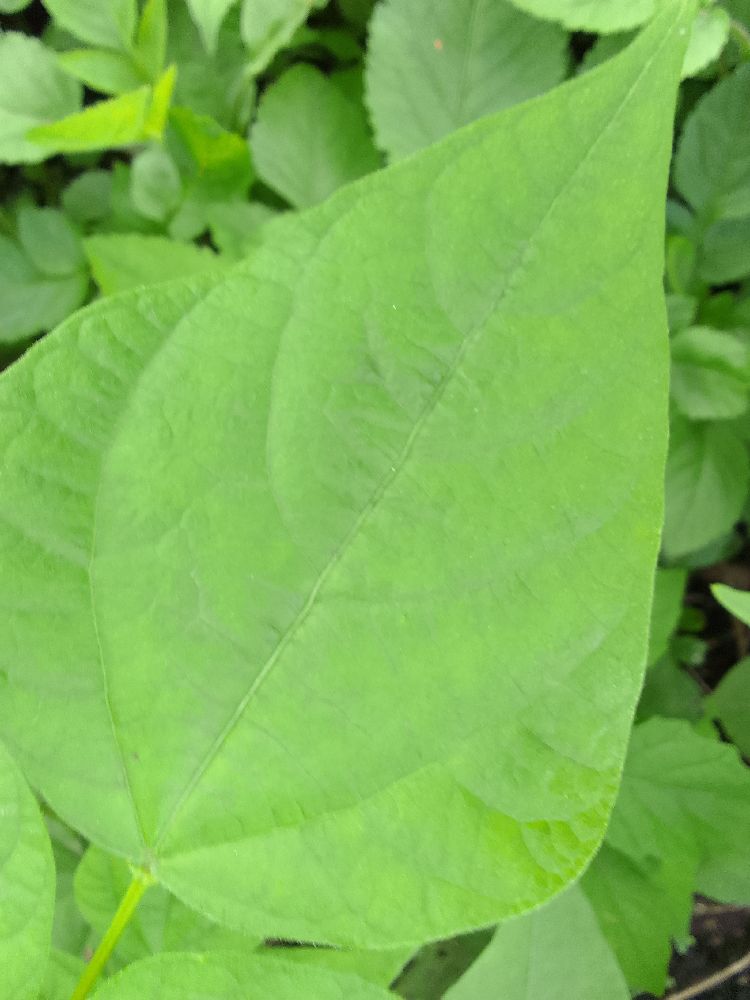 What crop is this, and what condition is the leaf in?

common bean, healthy
